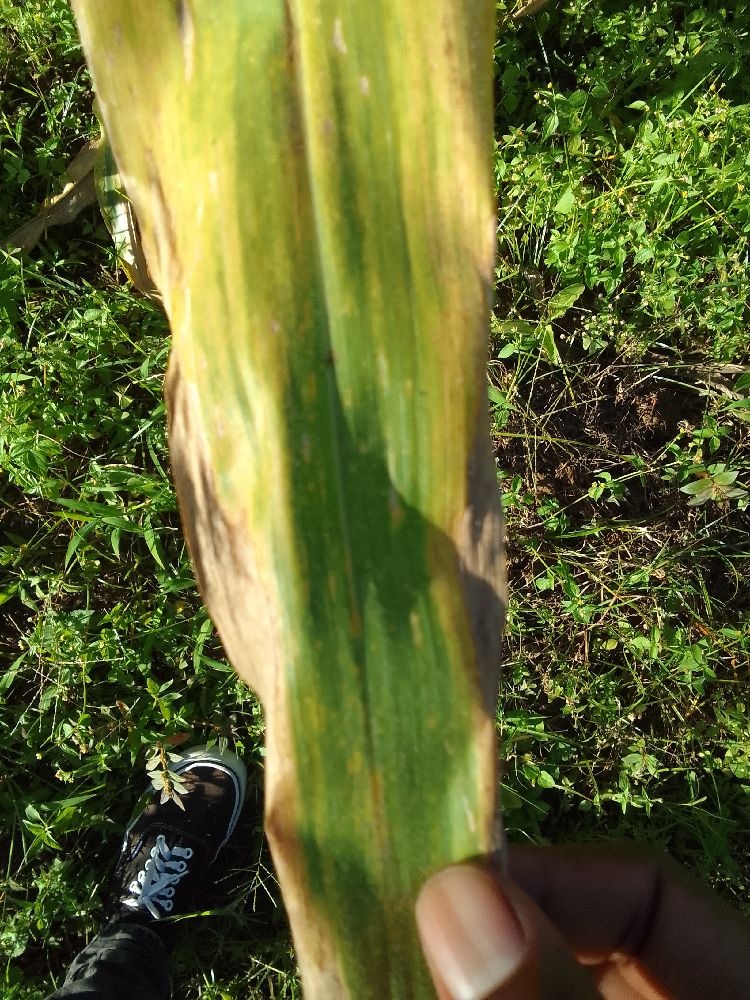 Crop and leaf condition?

maize, maize lethal necrosis
